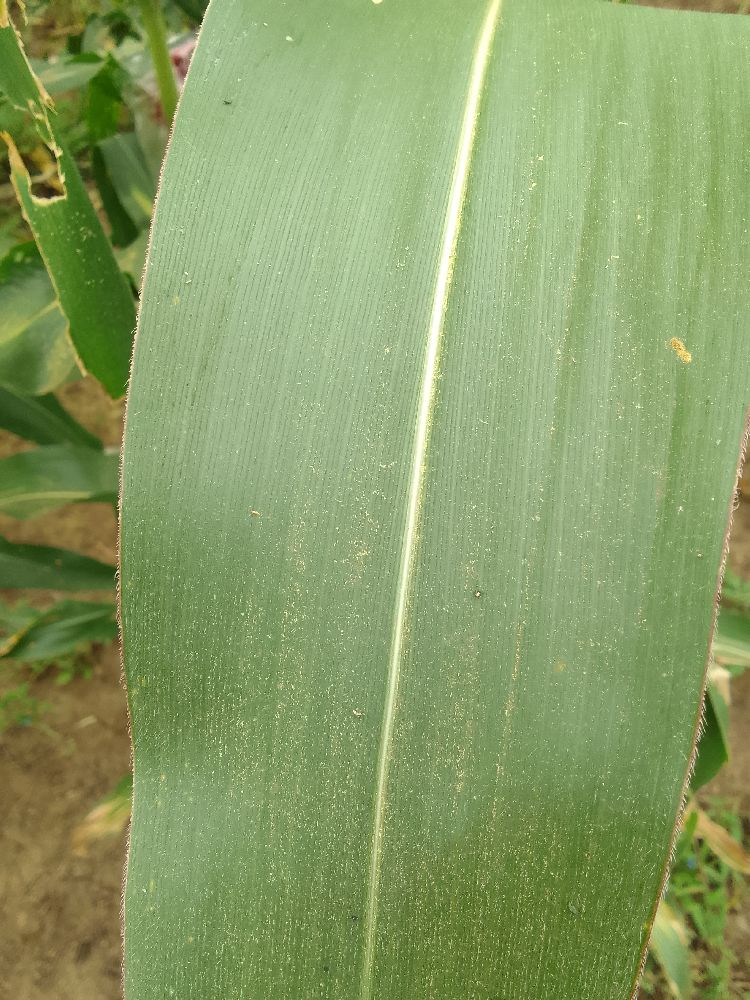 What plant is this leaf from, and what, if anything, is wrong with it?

maize, healthy
